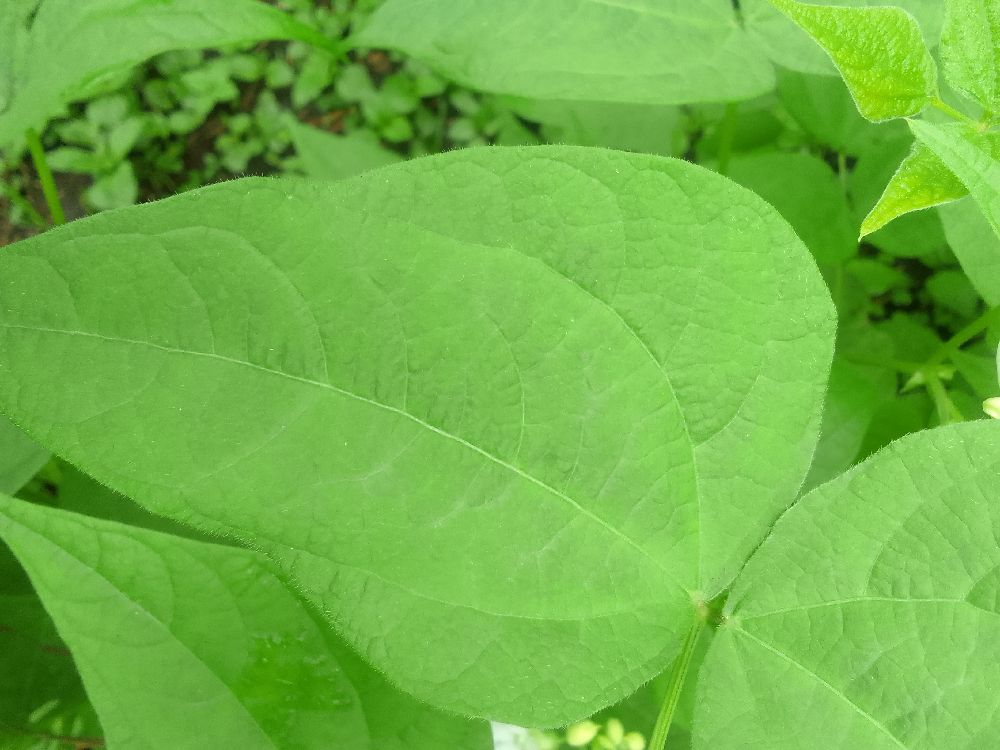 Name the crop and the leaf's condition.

common bean, healthy
